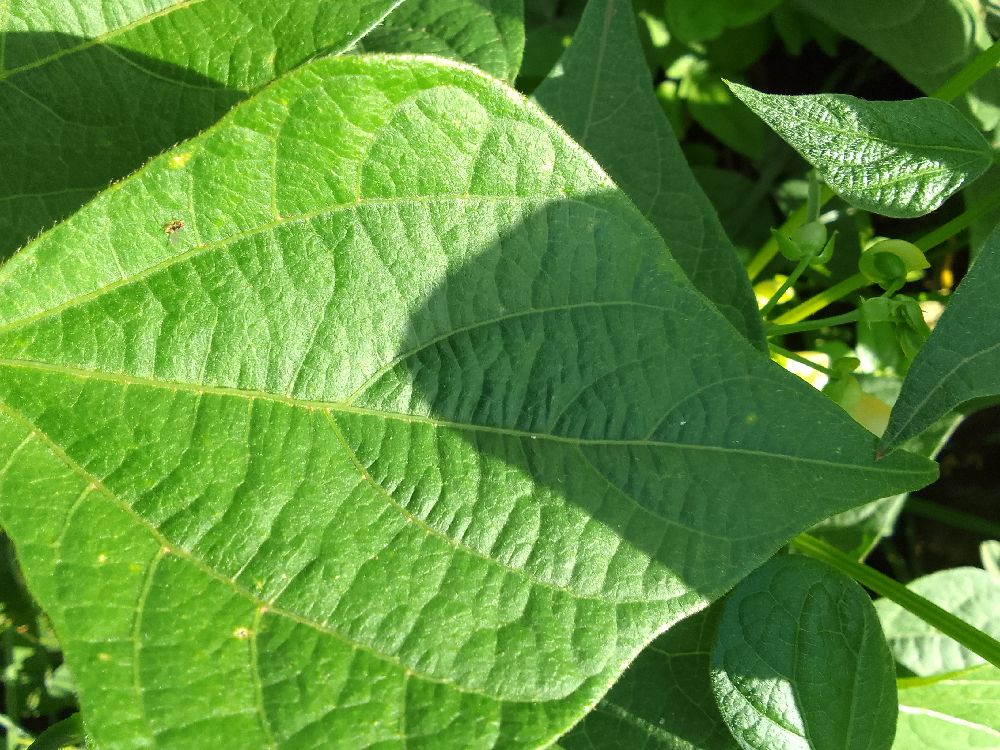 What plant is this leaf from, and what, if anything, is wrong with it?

common bean, healthy
